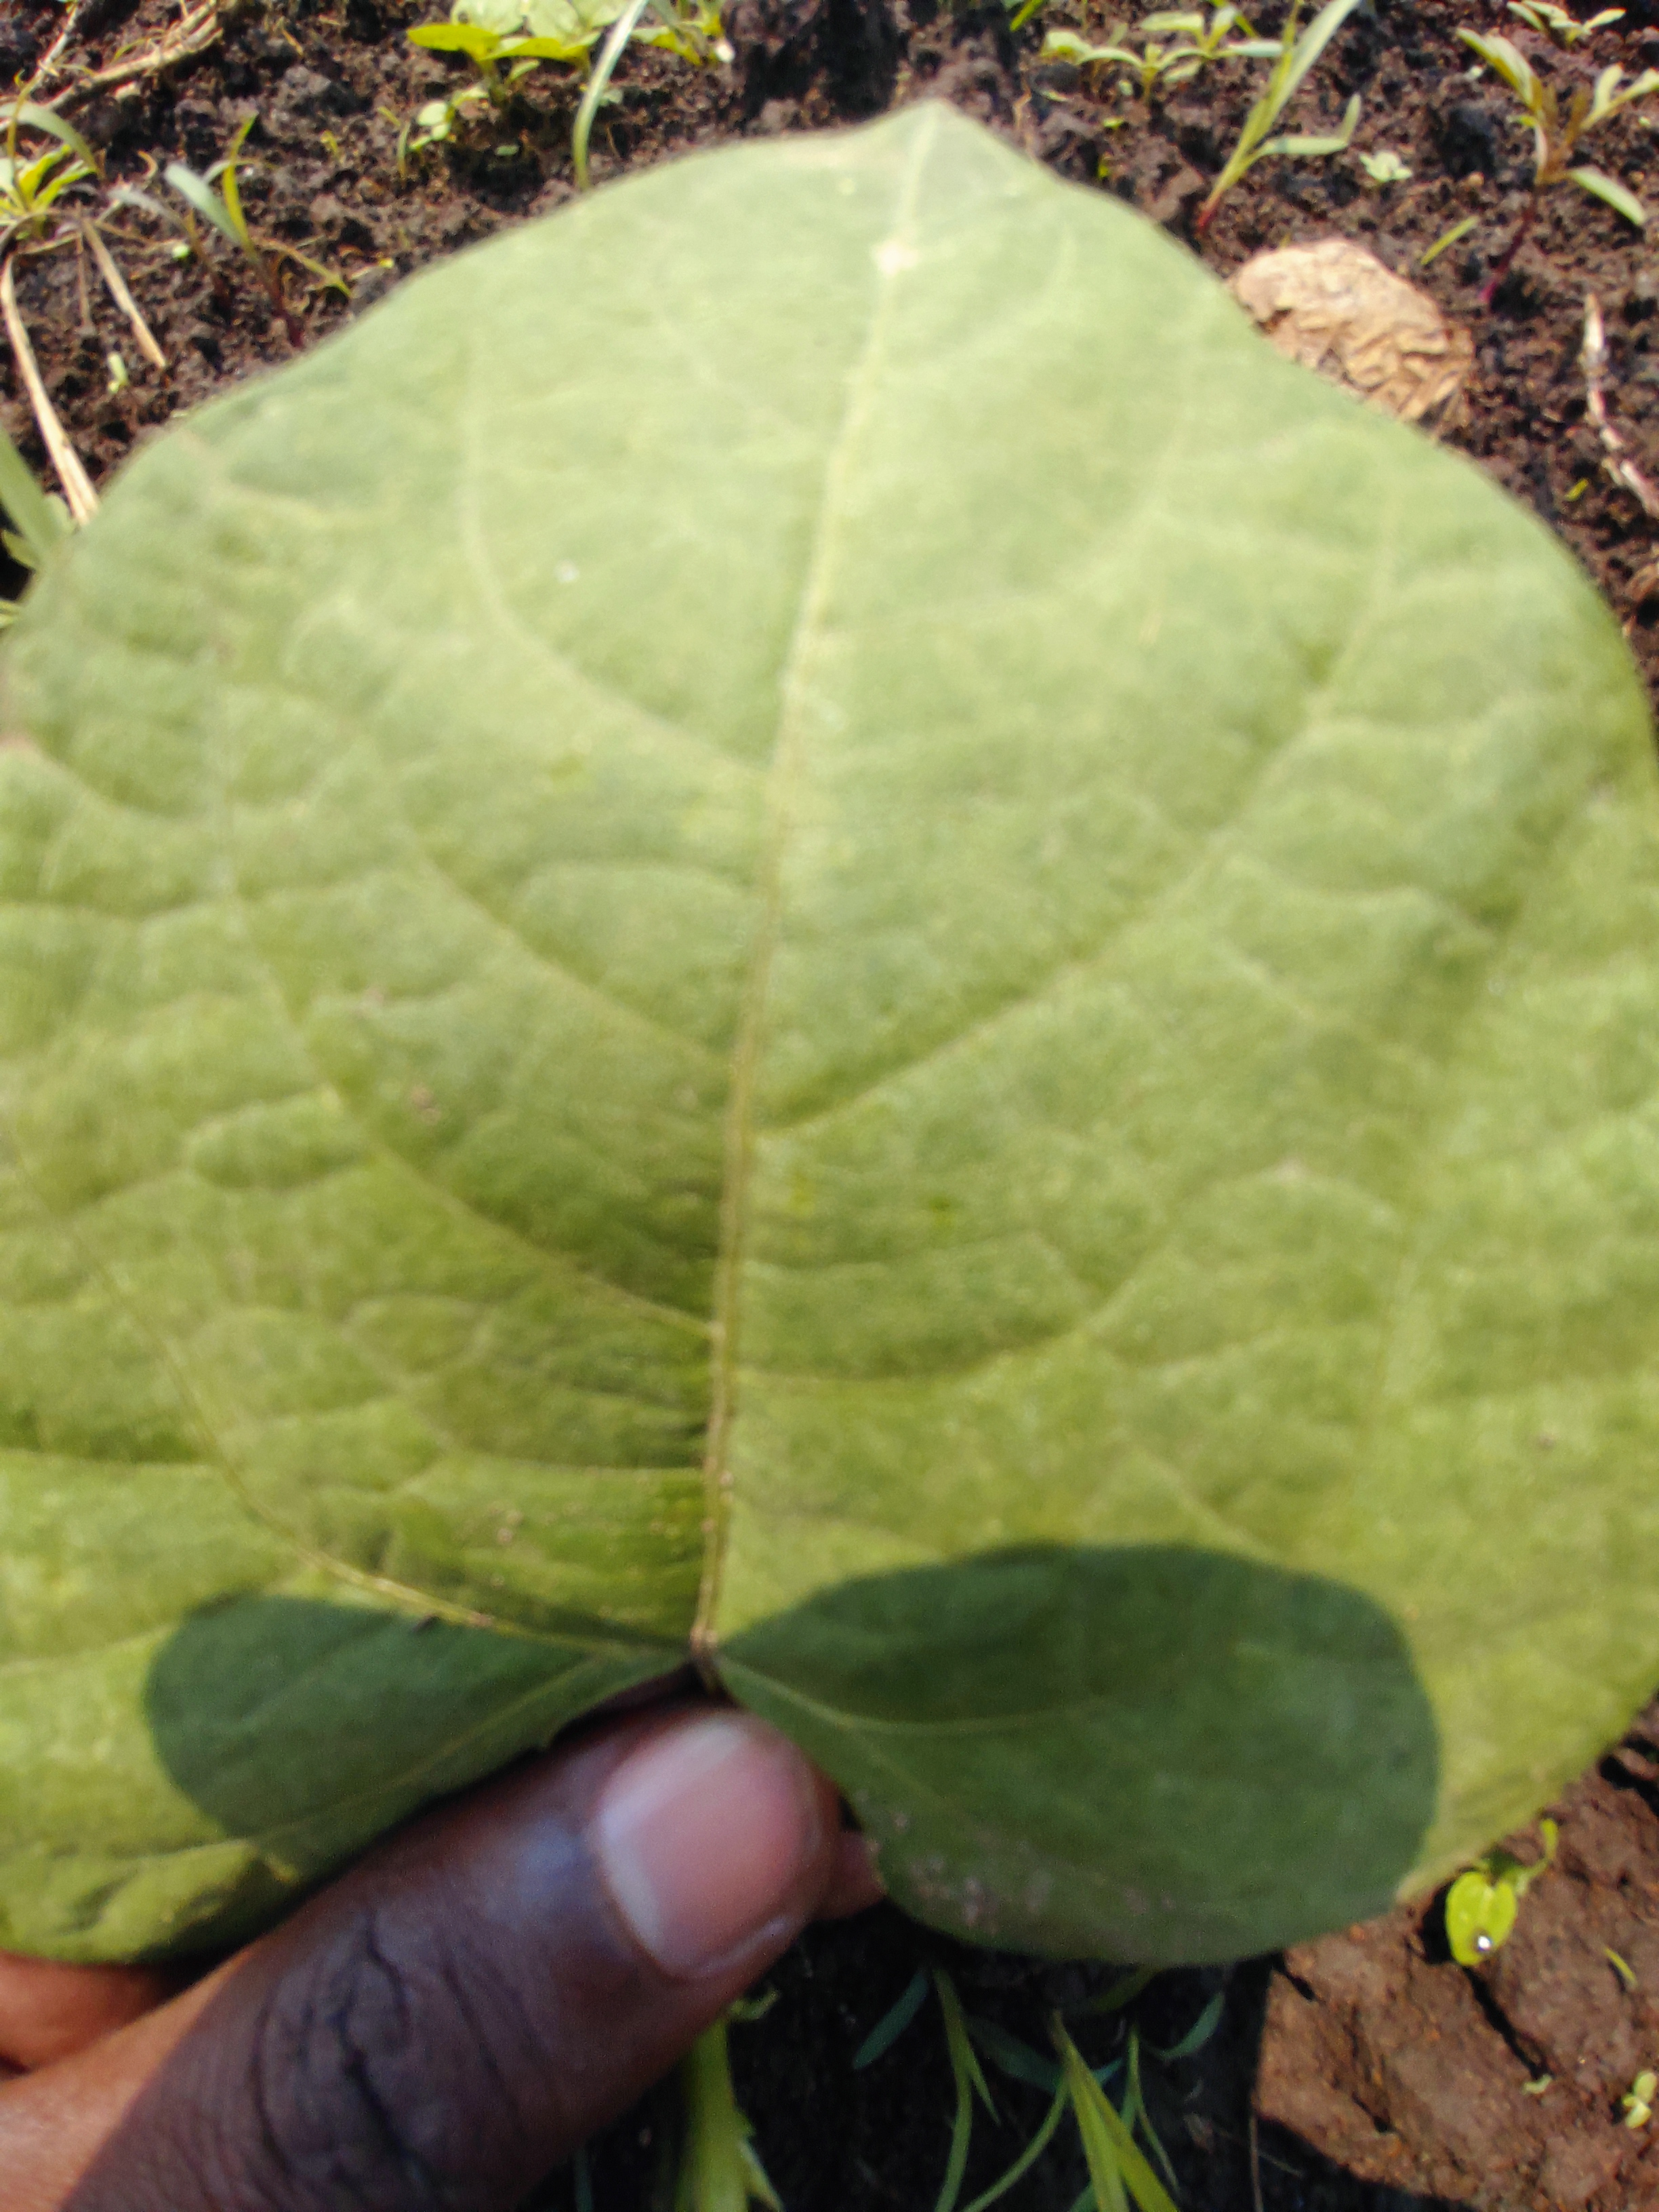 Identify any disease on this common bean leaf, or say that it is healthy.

healthy
